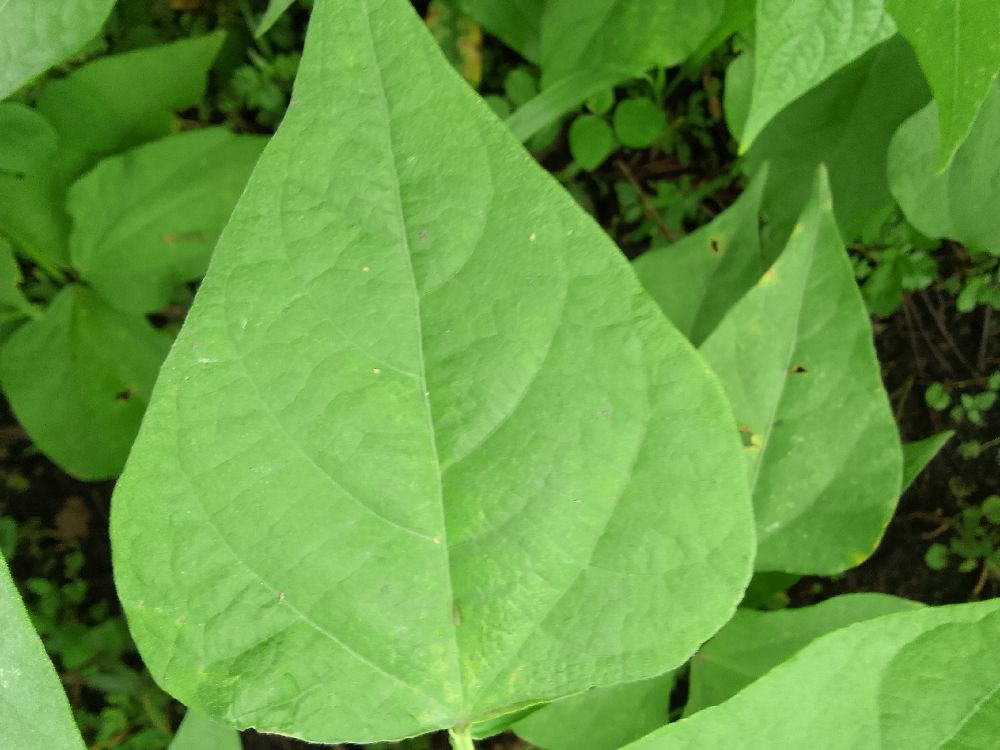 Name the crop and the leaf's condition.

common bean, healthy
